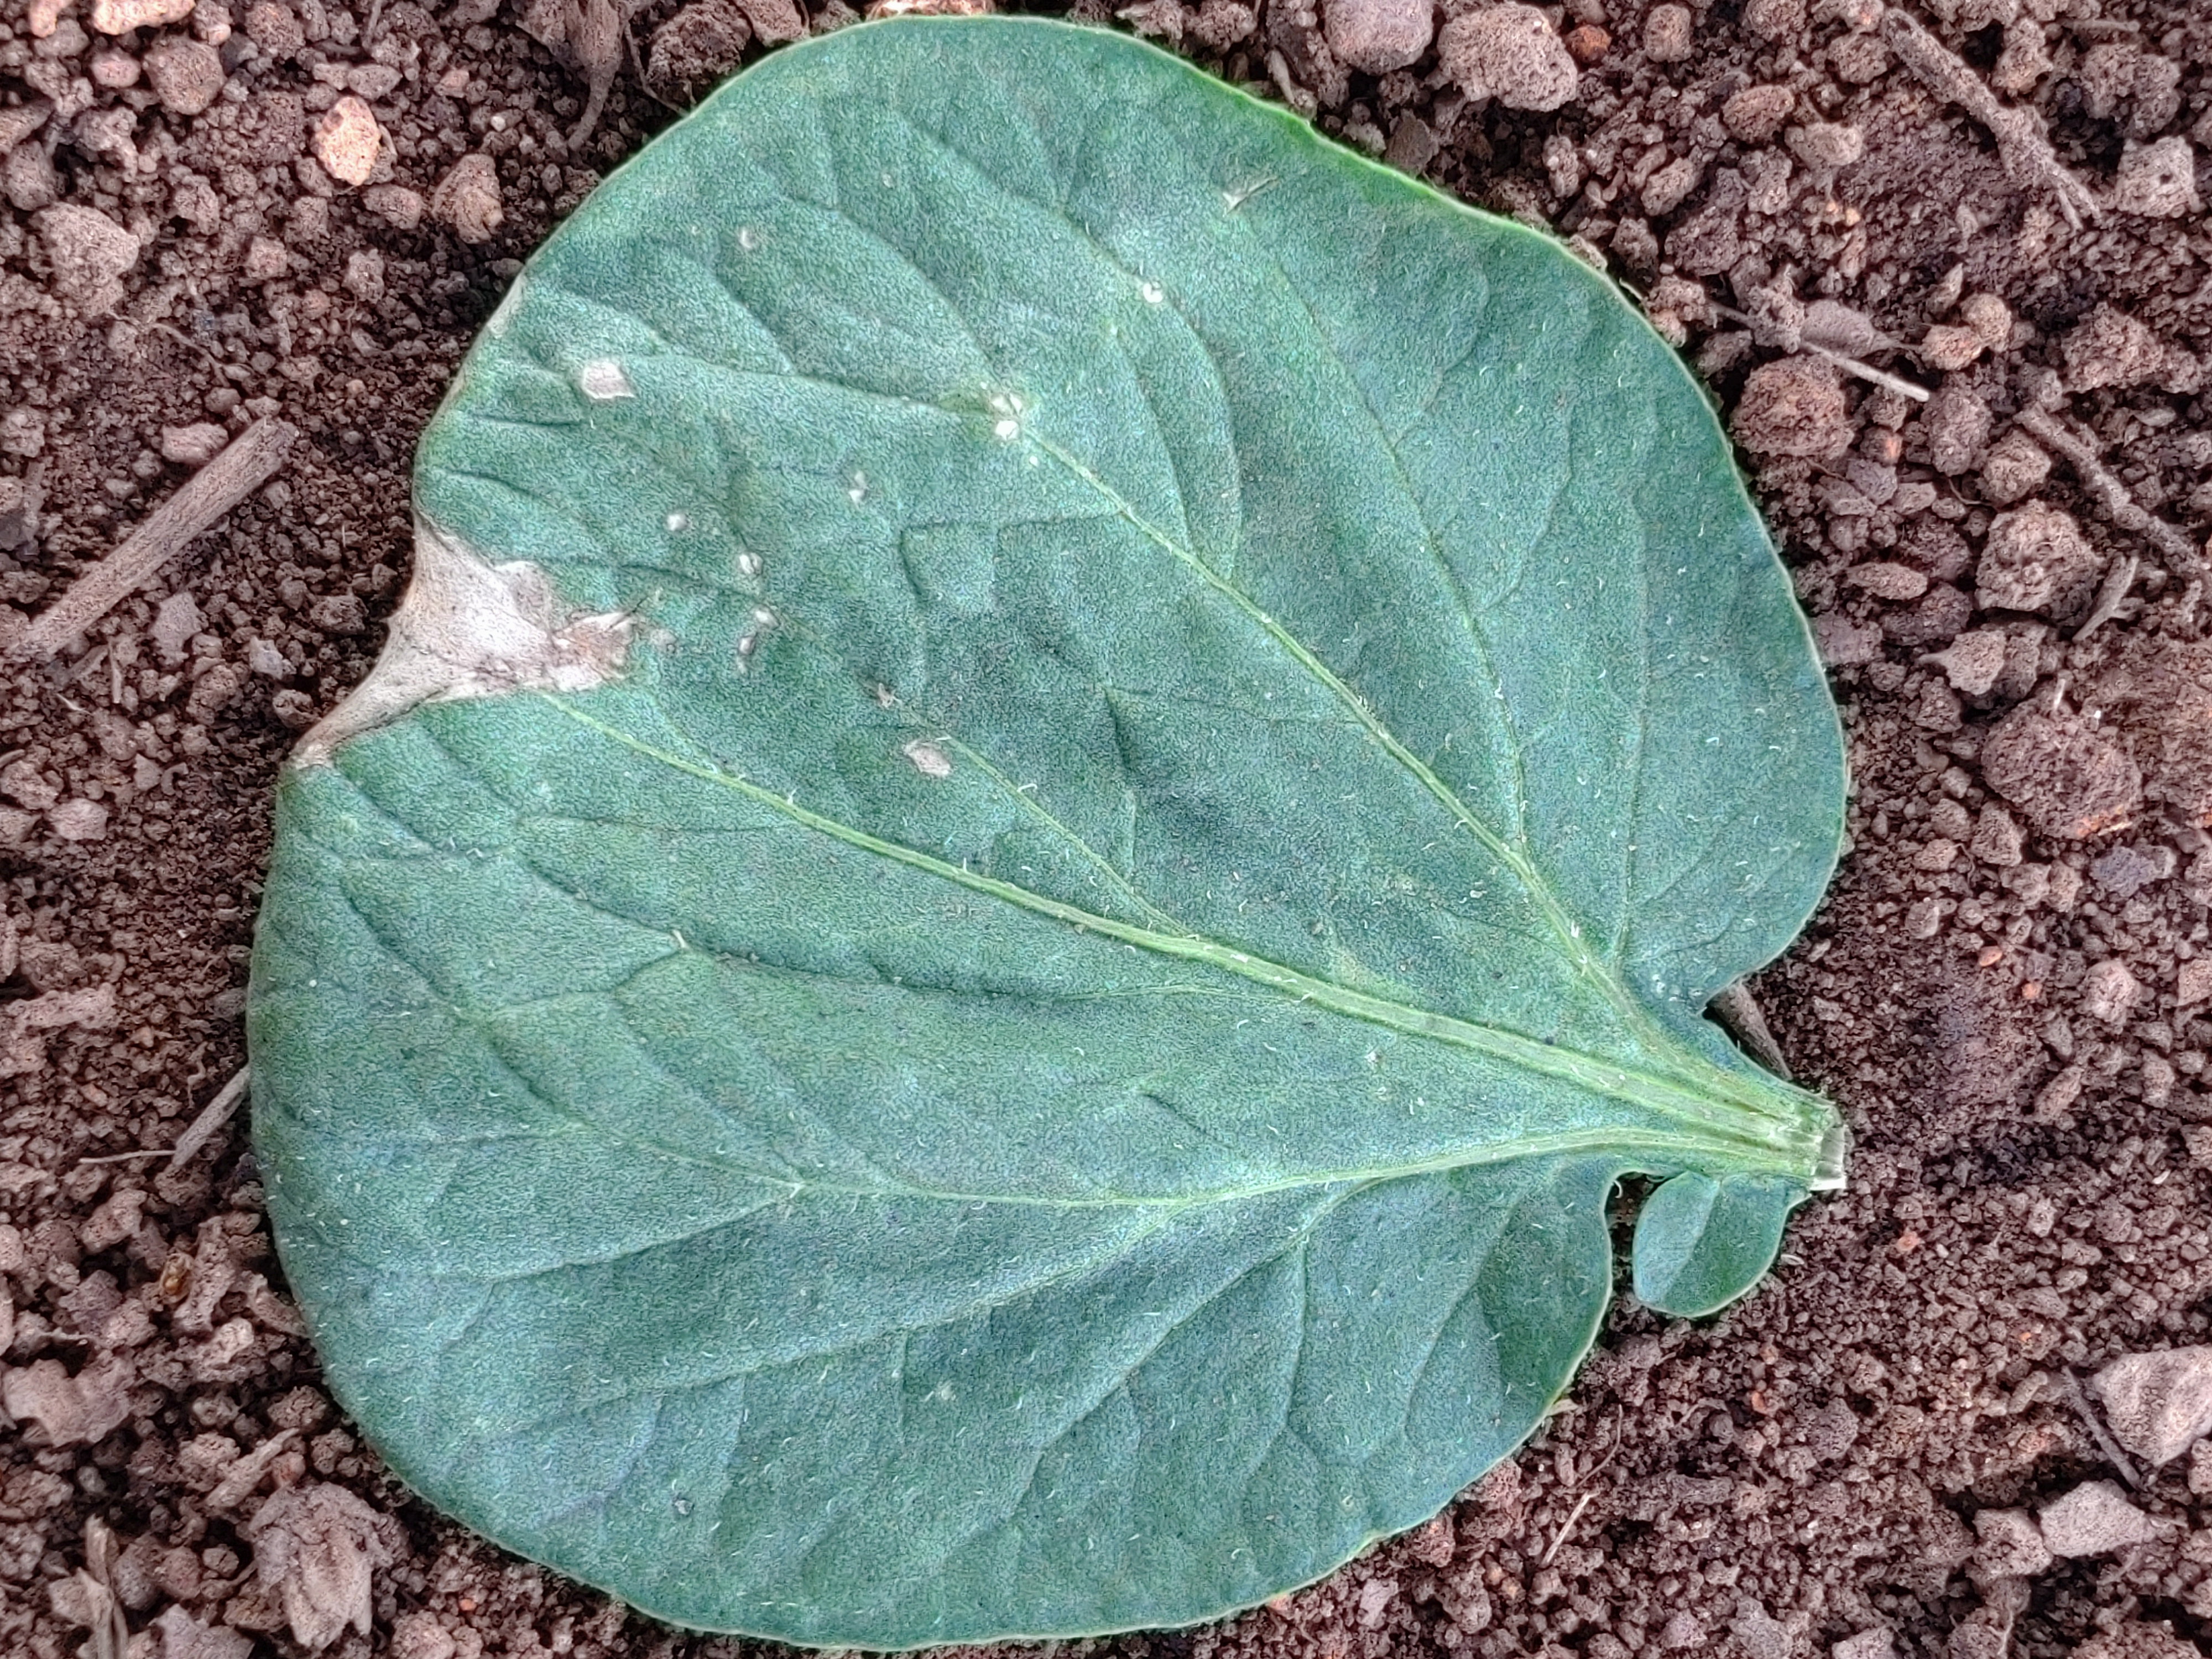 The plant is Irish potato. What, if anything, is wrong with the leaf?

early blight
